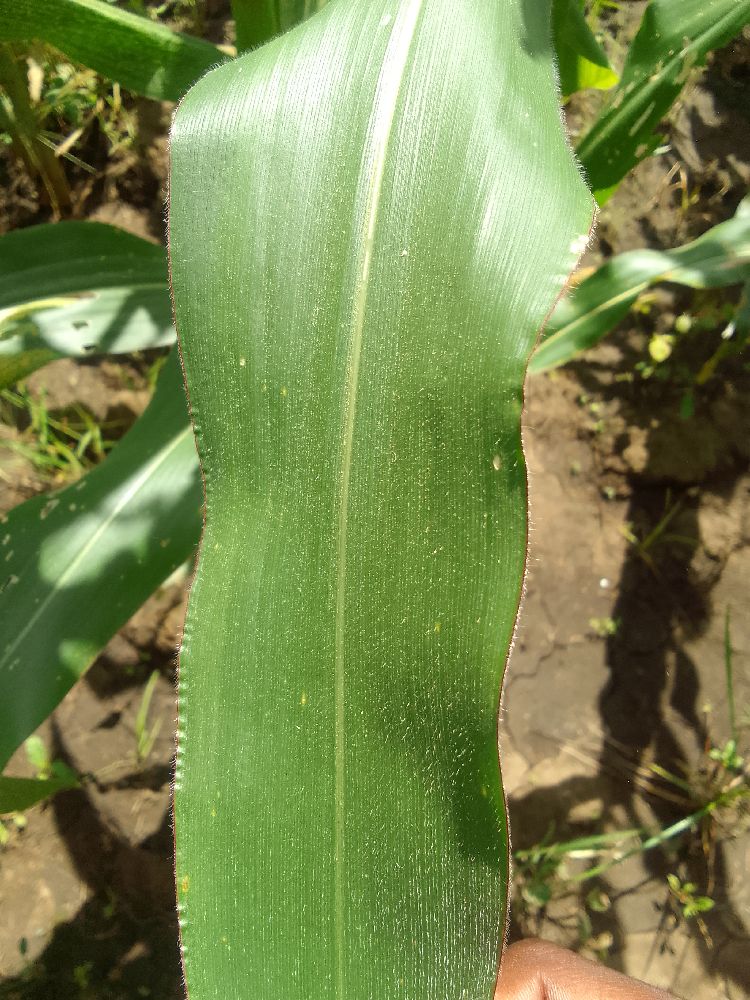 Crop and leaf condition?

maize, healthy
